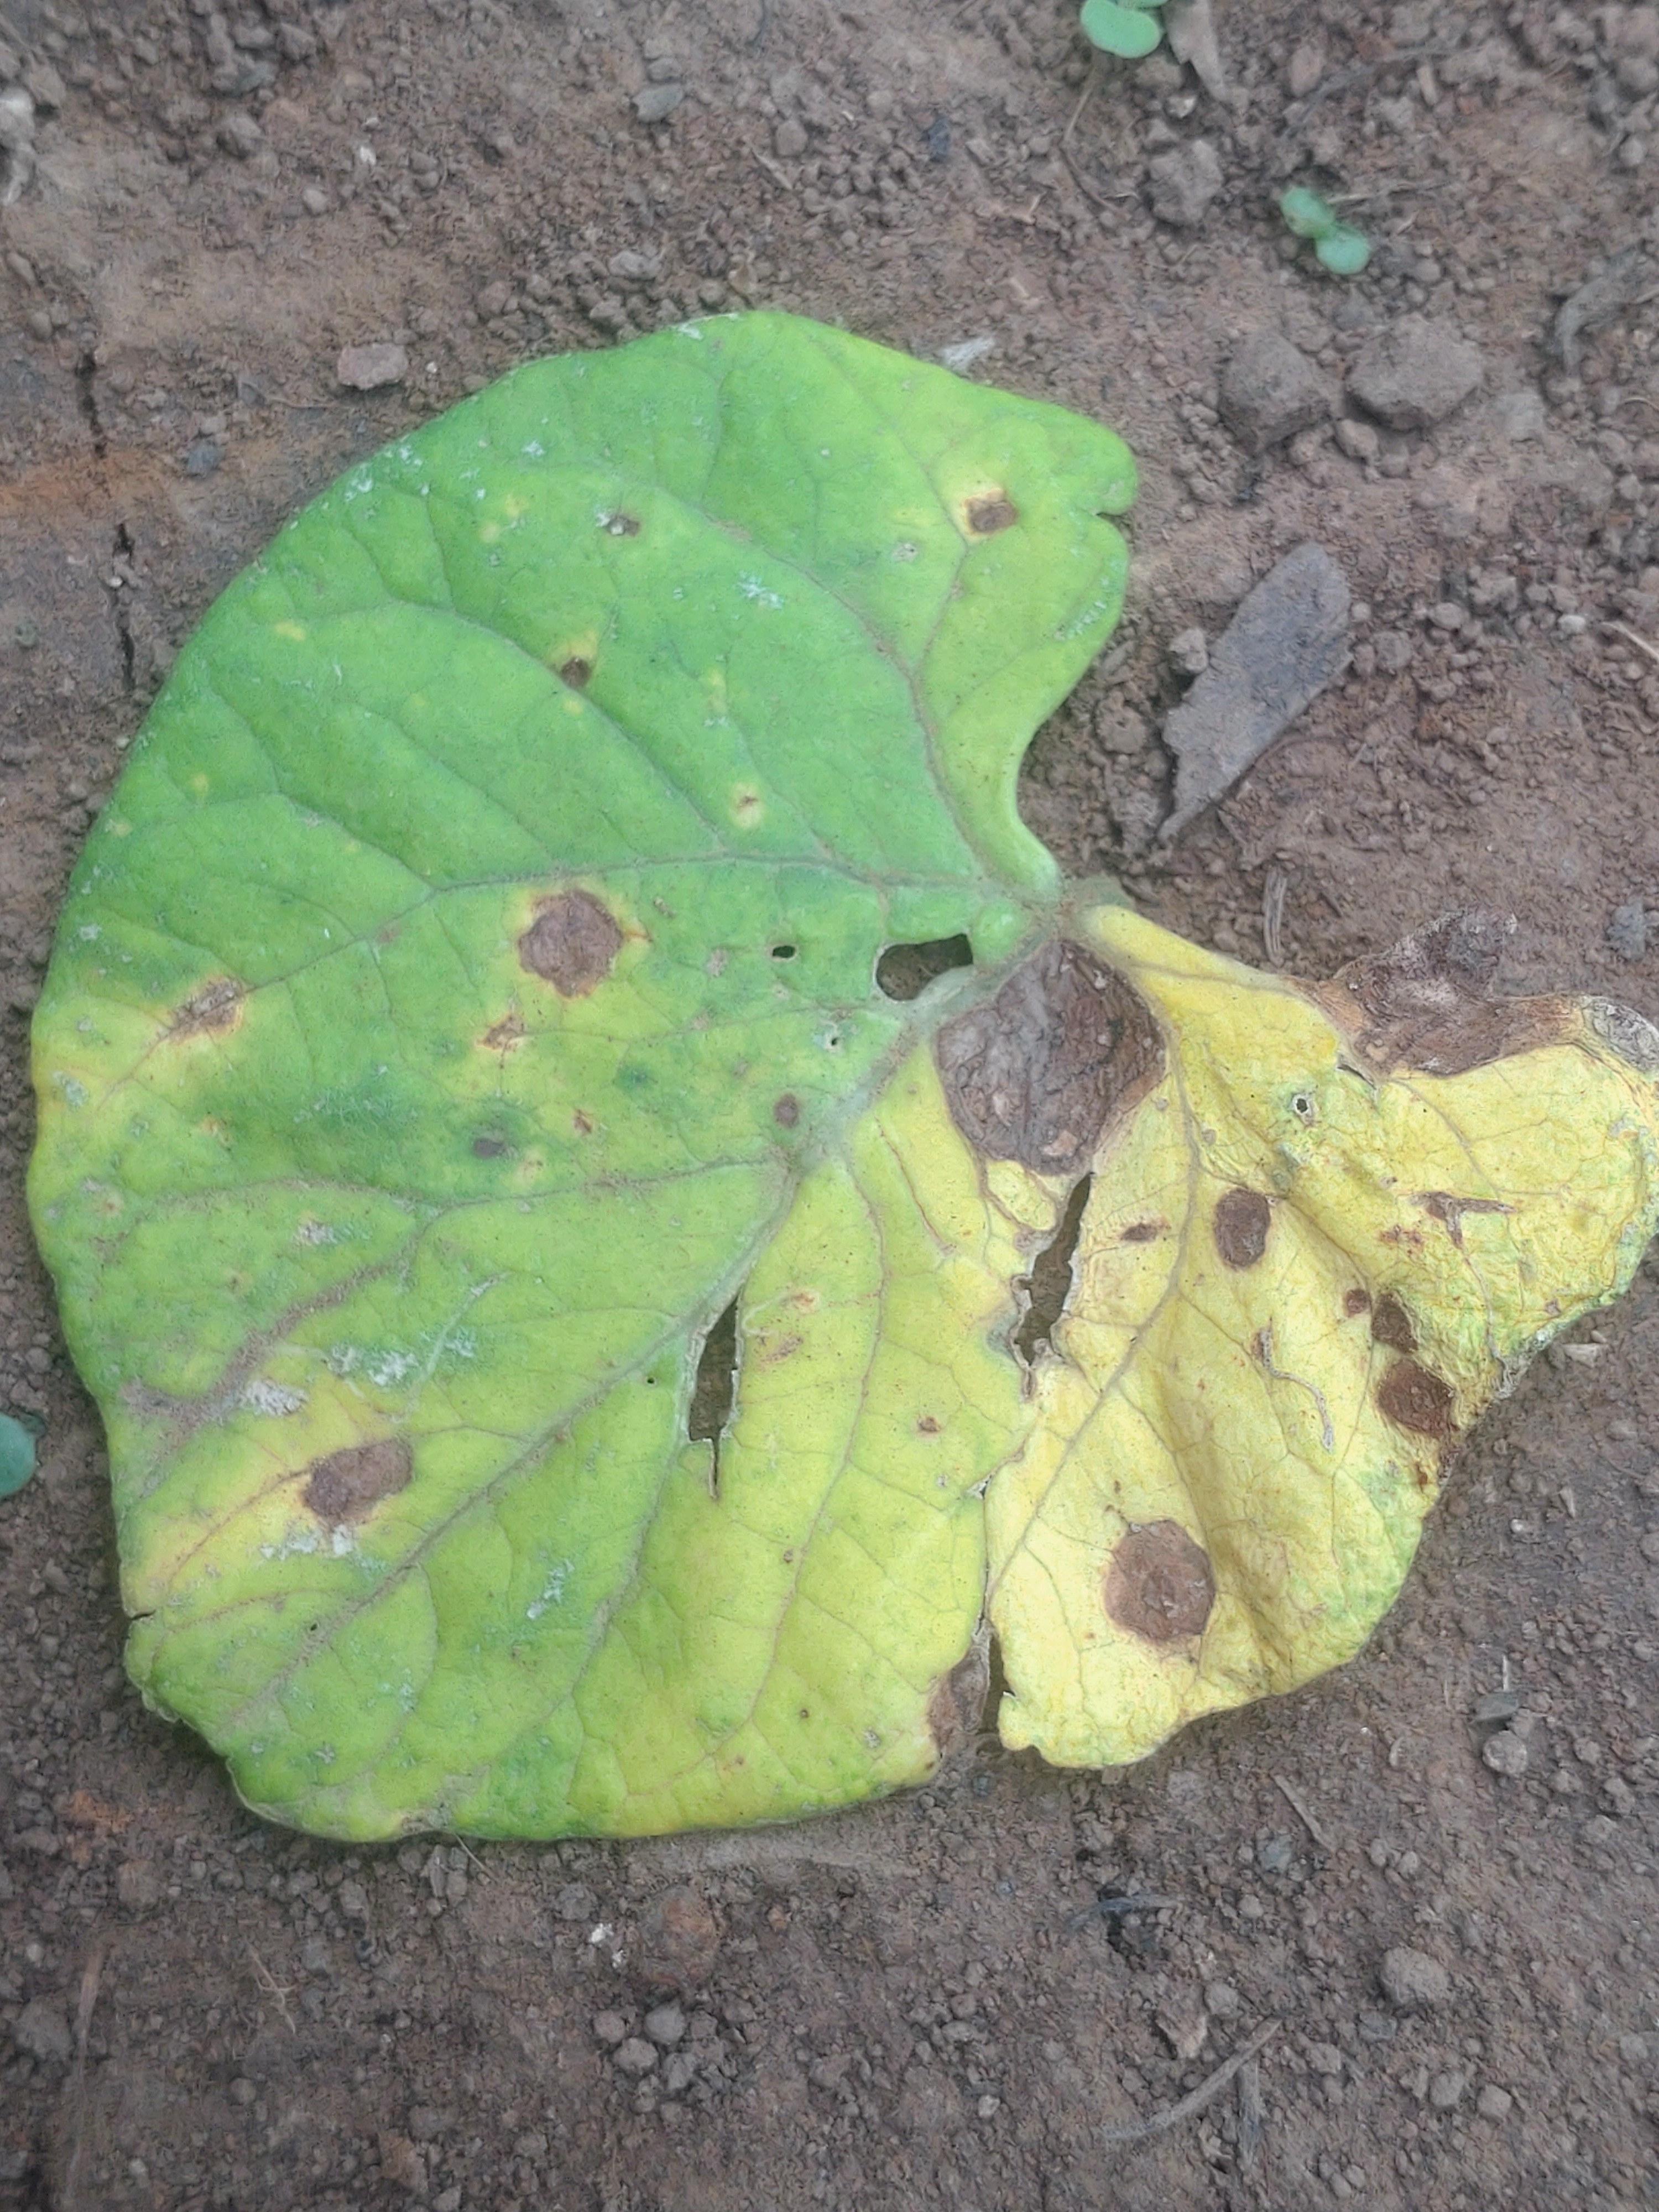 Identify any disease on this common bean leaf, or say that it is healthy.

anthracnose
